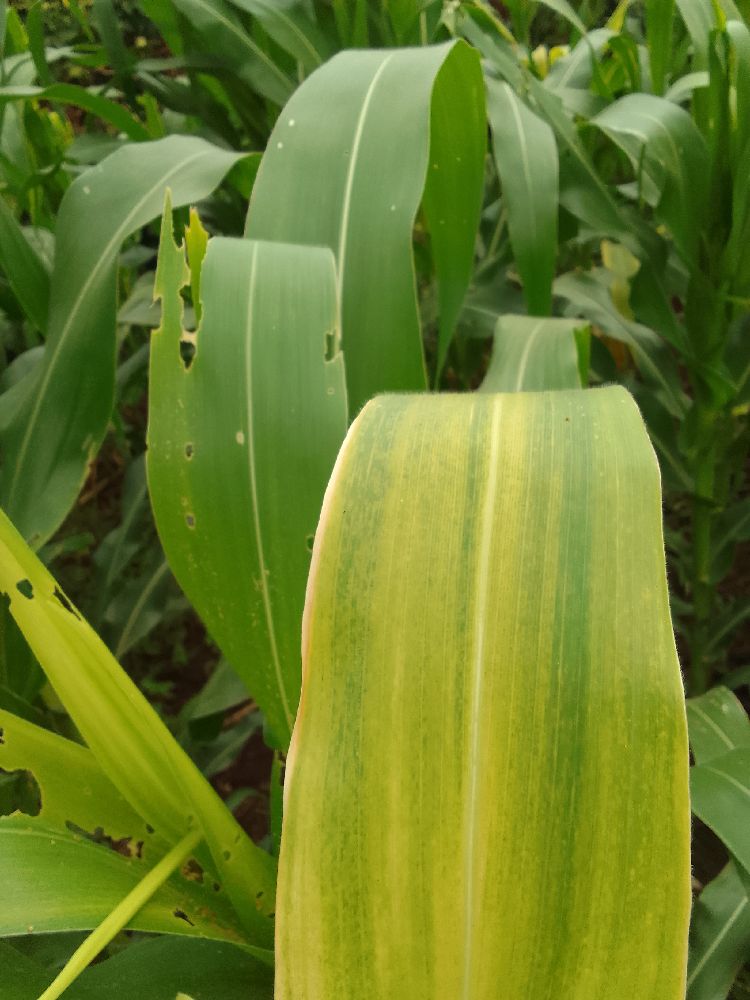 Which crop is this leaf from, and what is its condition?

maize, maize lethal necrosis
